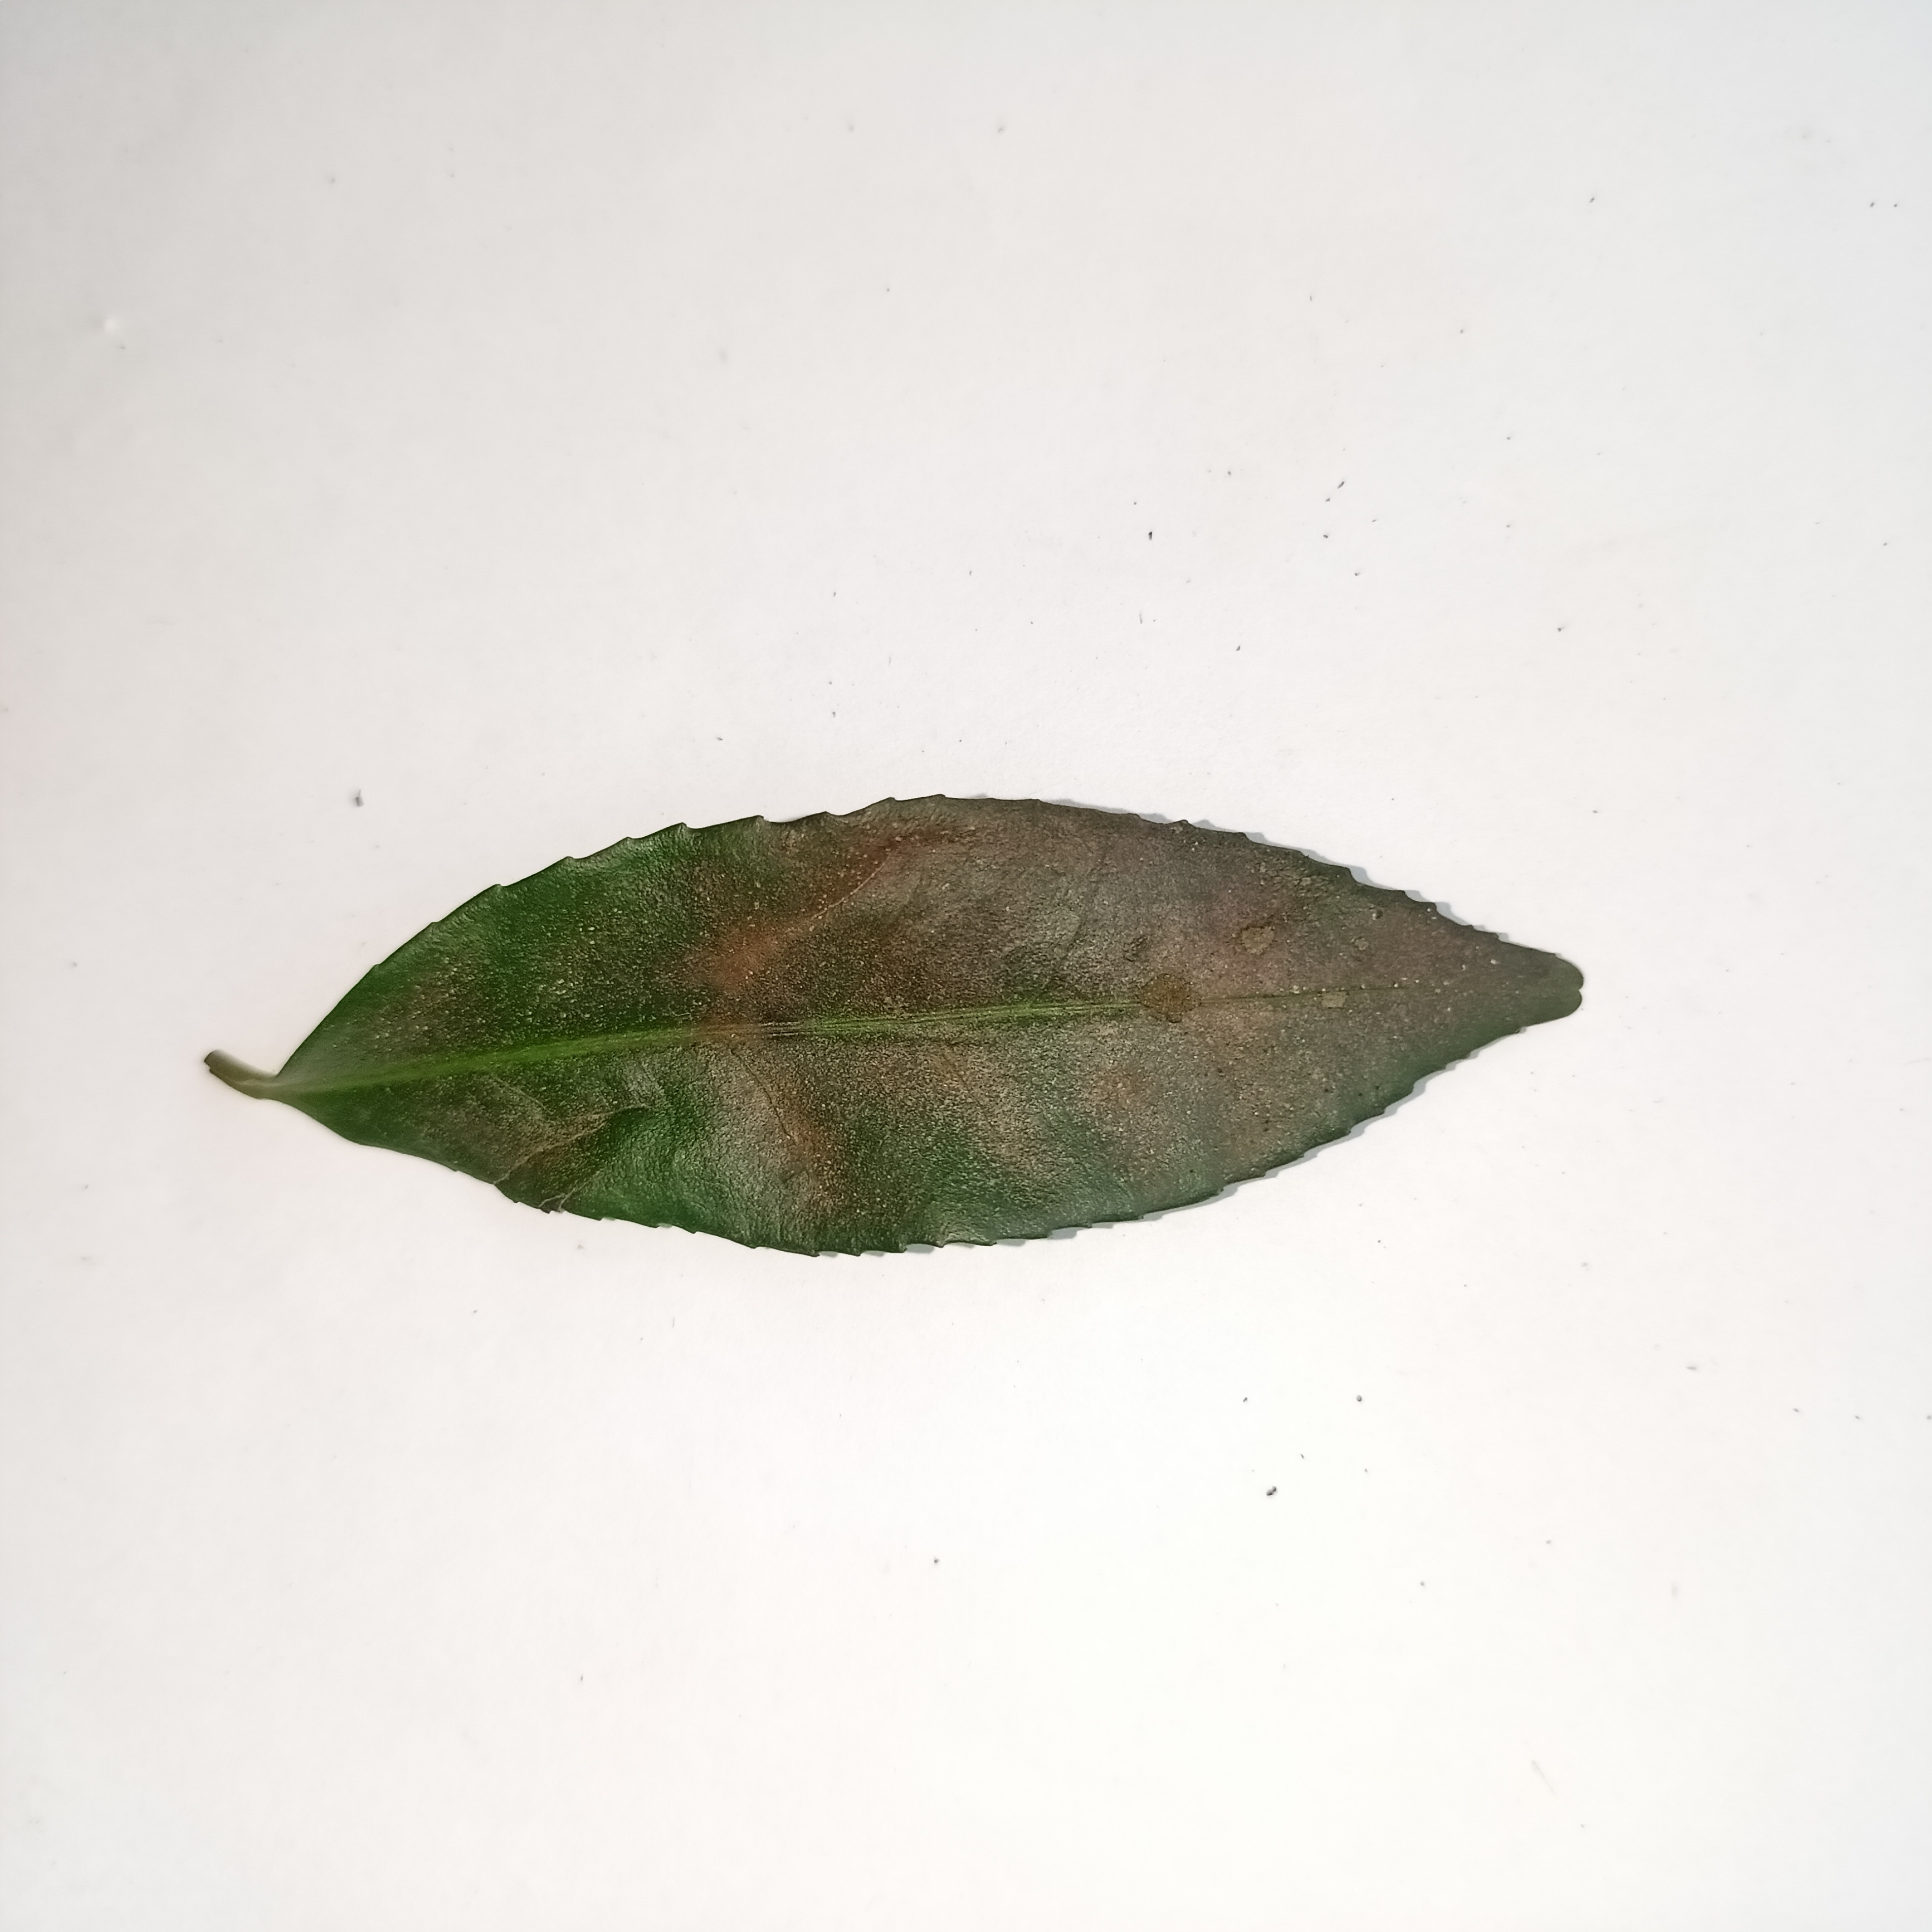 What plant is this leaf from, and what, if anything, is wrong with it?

tea, red rust
